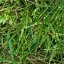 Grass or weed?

grass
